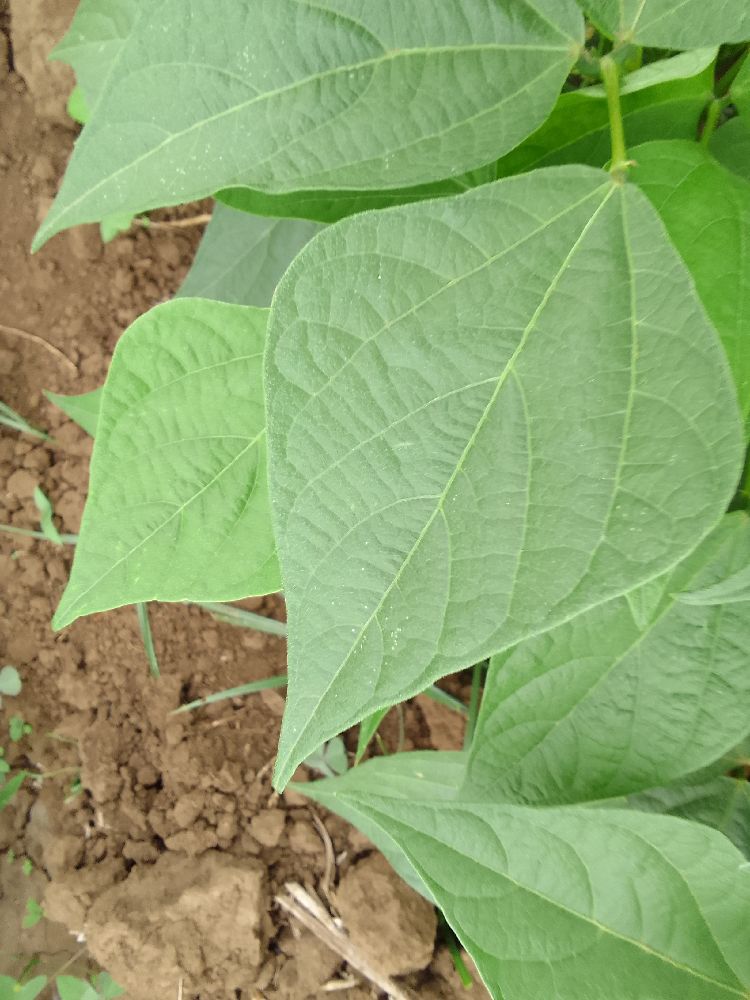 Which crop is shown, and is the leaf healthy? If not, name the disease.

common bean, healthy
